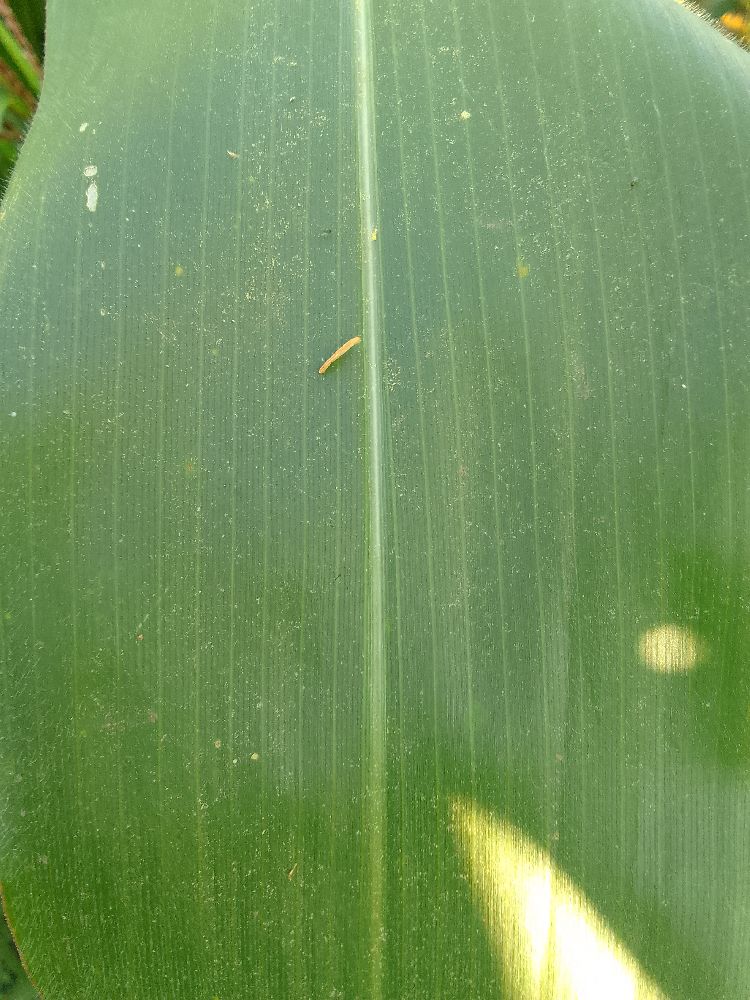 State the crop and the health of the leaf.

maize, healthy
